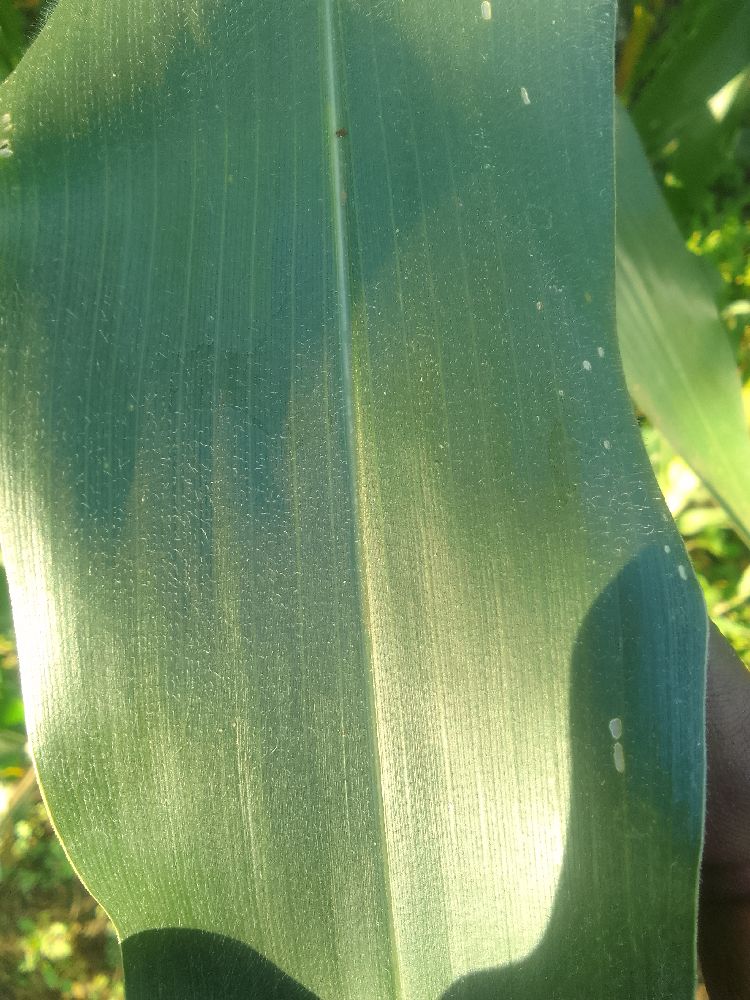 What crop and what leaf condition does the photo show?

maize, healthy
